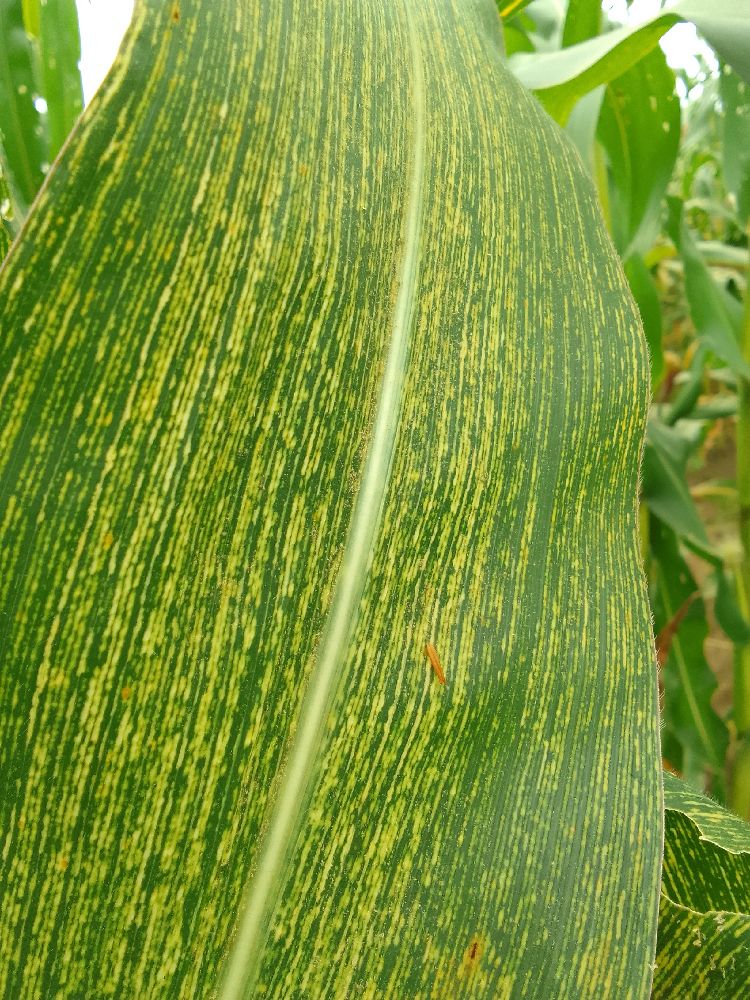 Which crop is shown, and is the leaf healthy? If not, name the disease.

maize, maize streak virus
